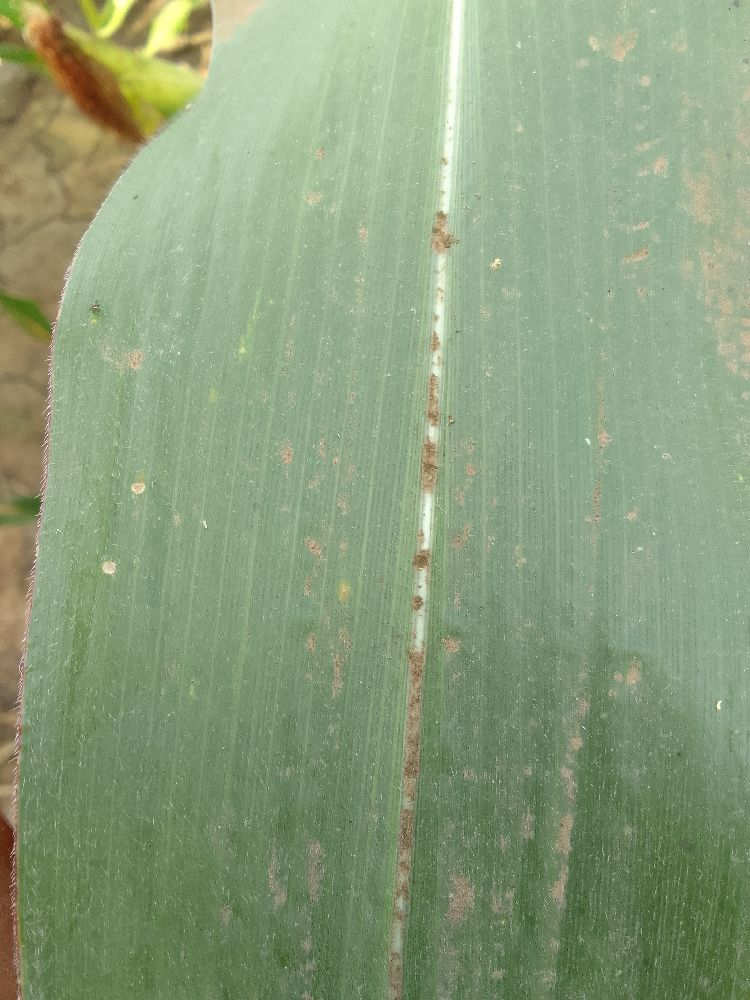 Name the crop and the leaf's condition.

maize, healthy
